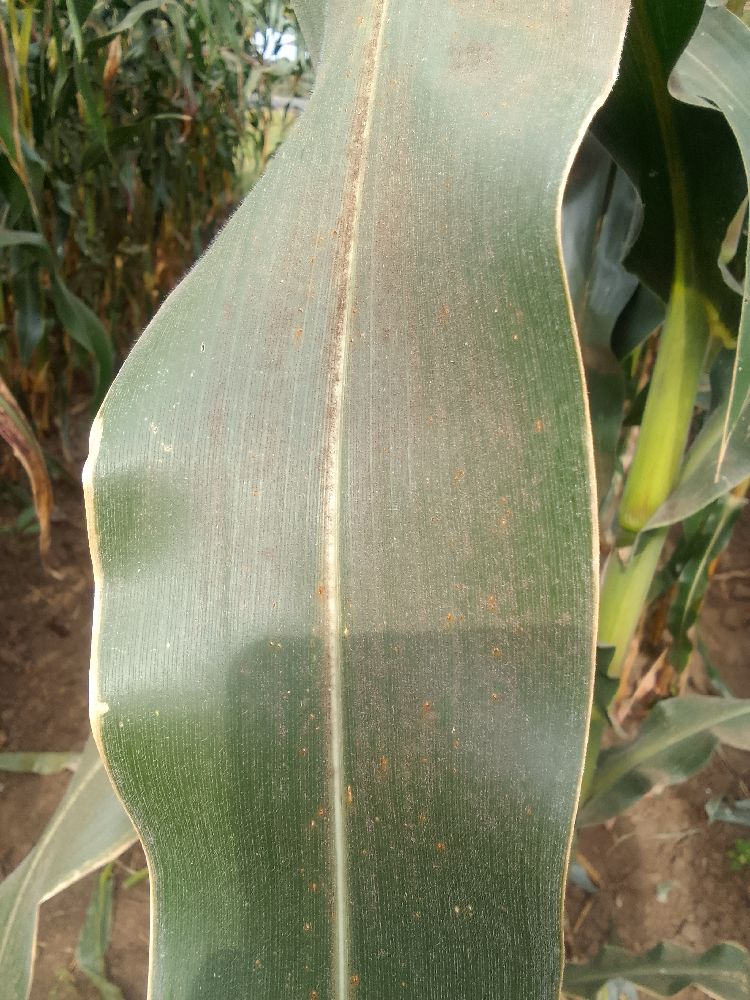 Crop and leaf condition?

maize, healthy
